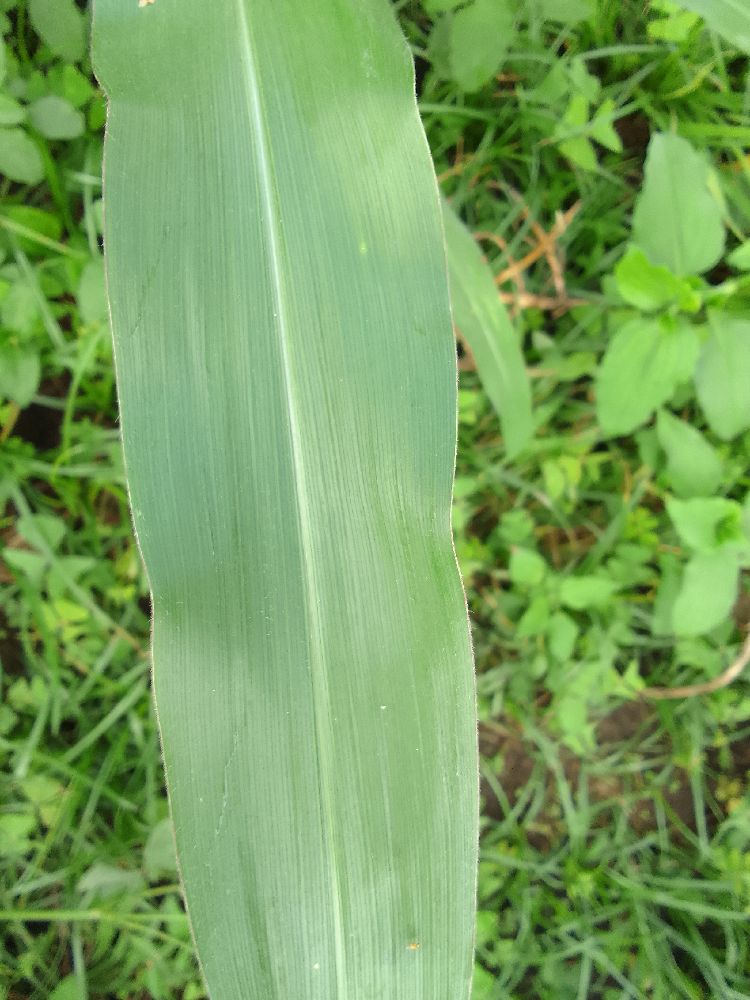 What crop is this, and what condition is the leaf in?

maize, healthy
